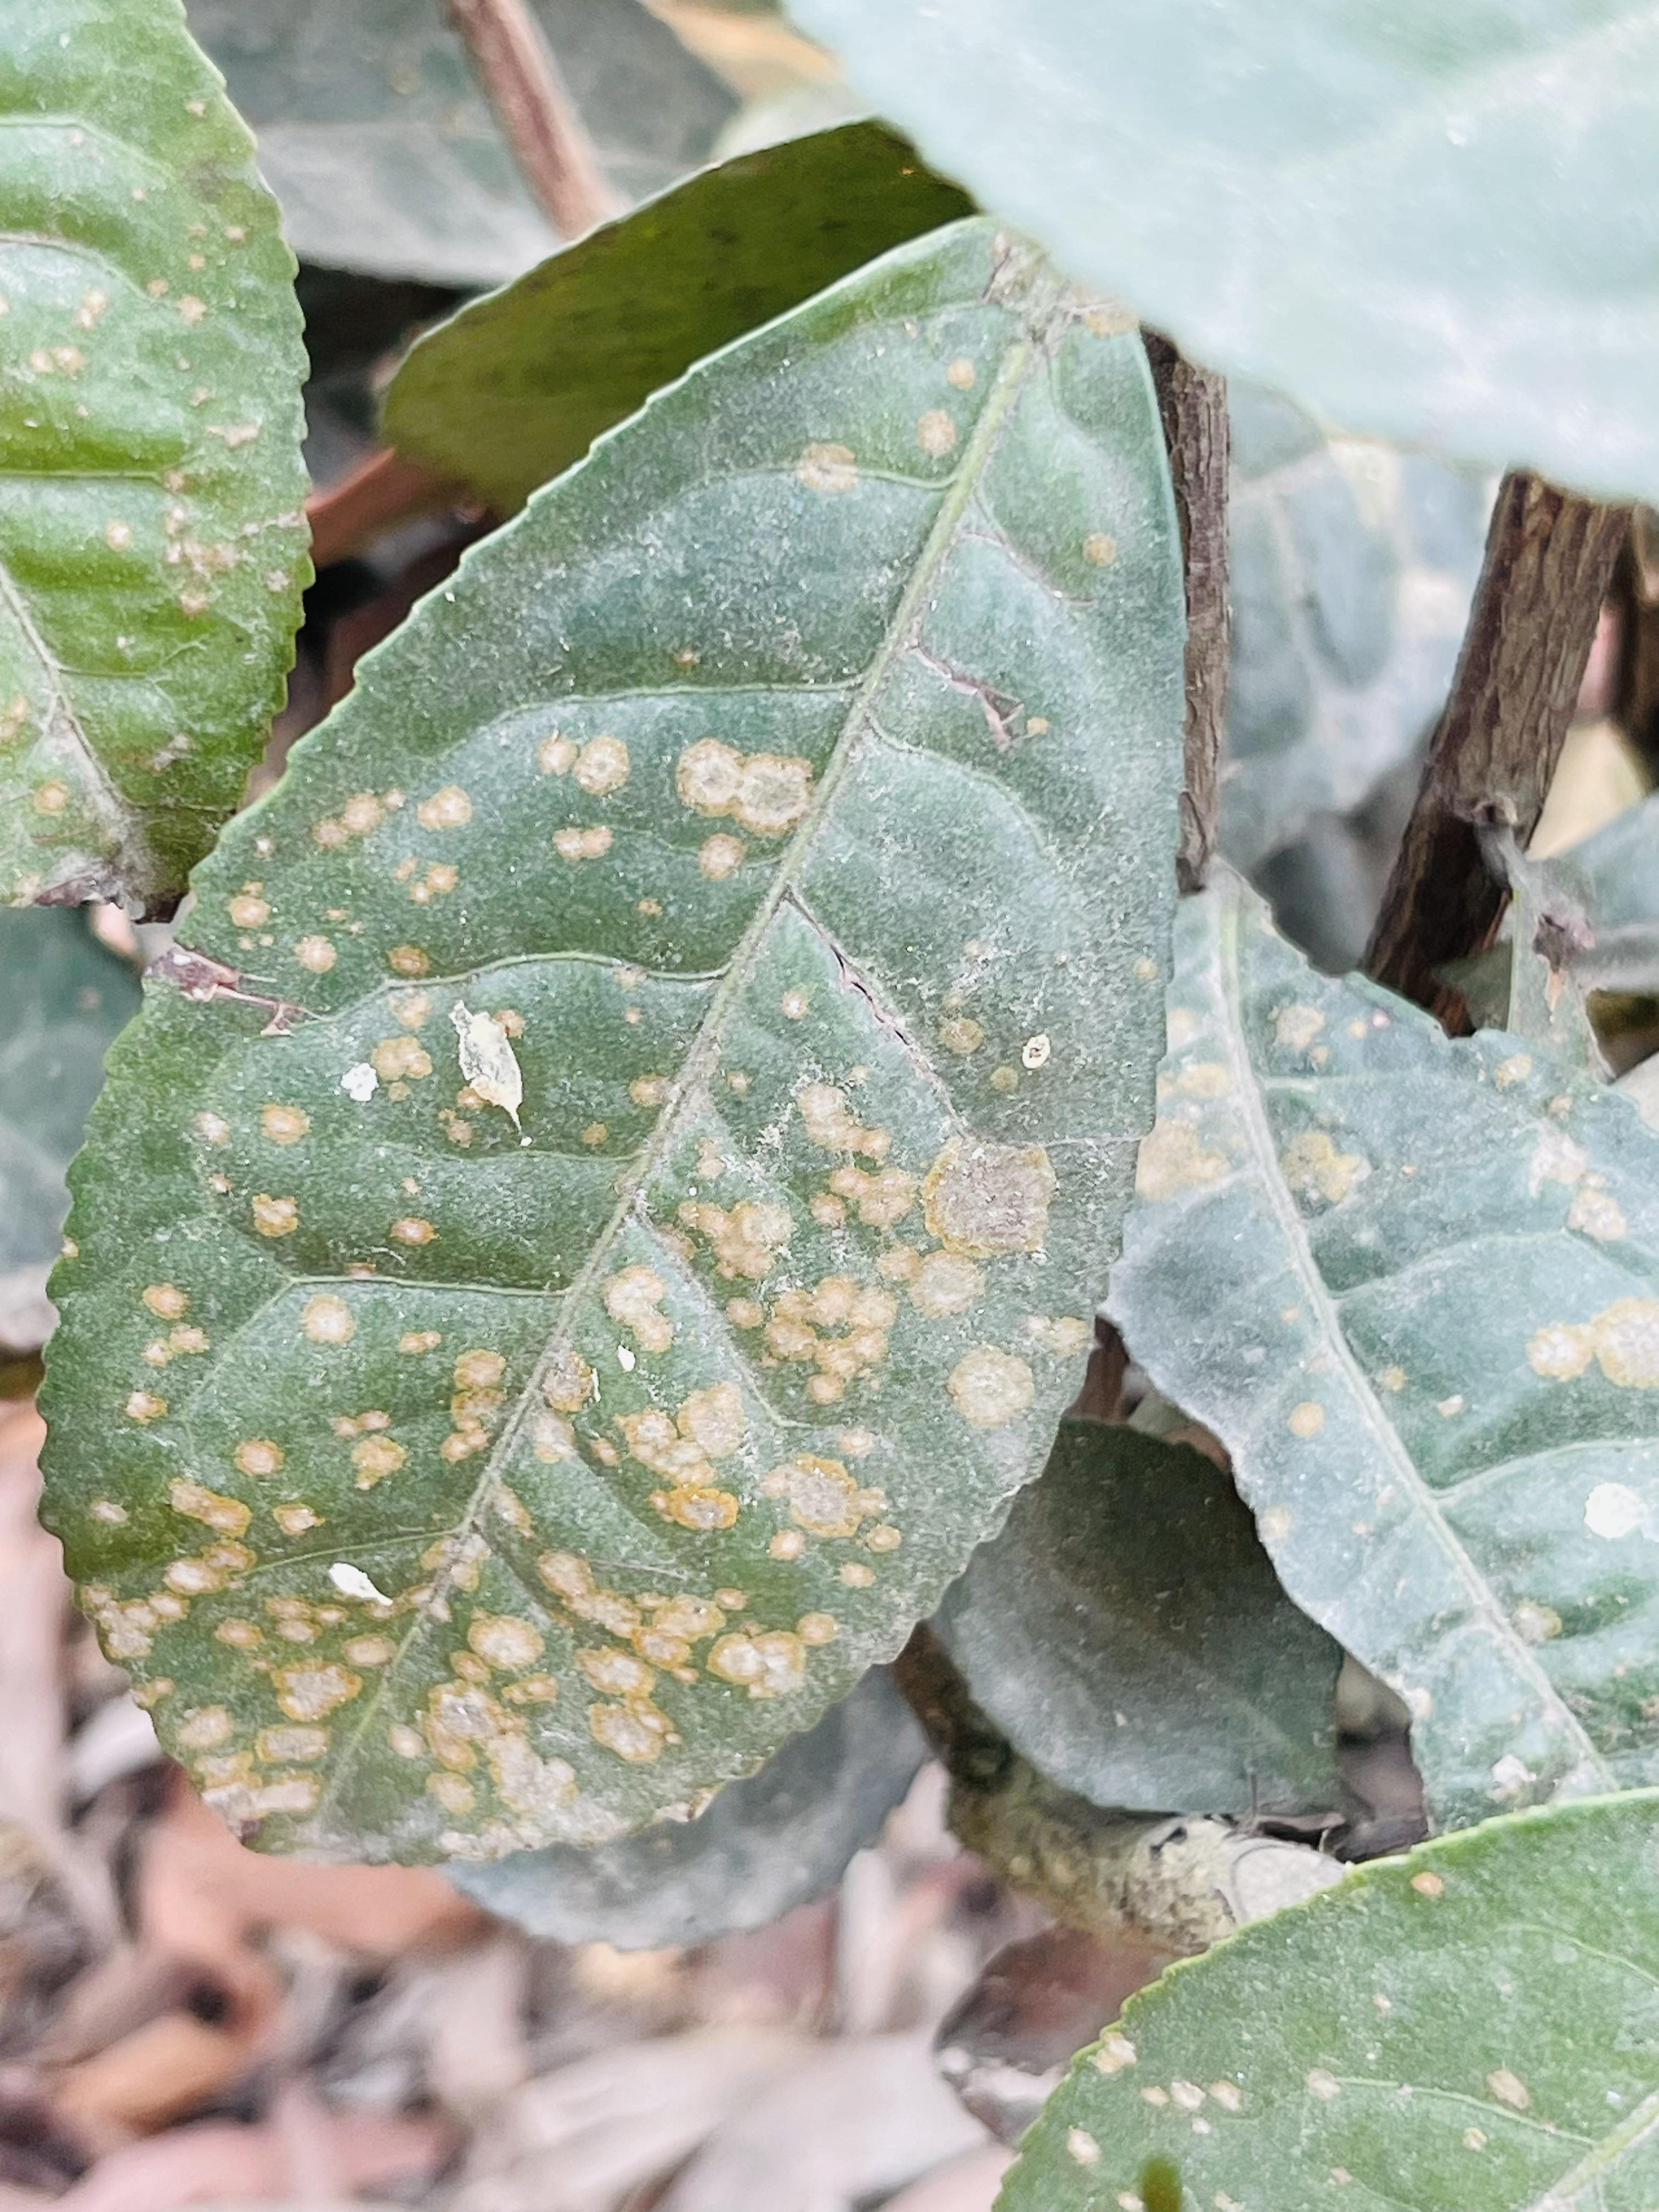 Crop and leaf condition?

tea, red rust
